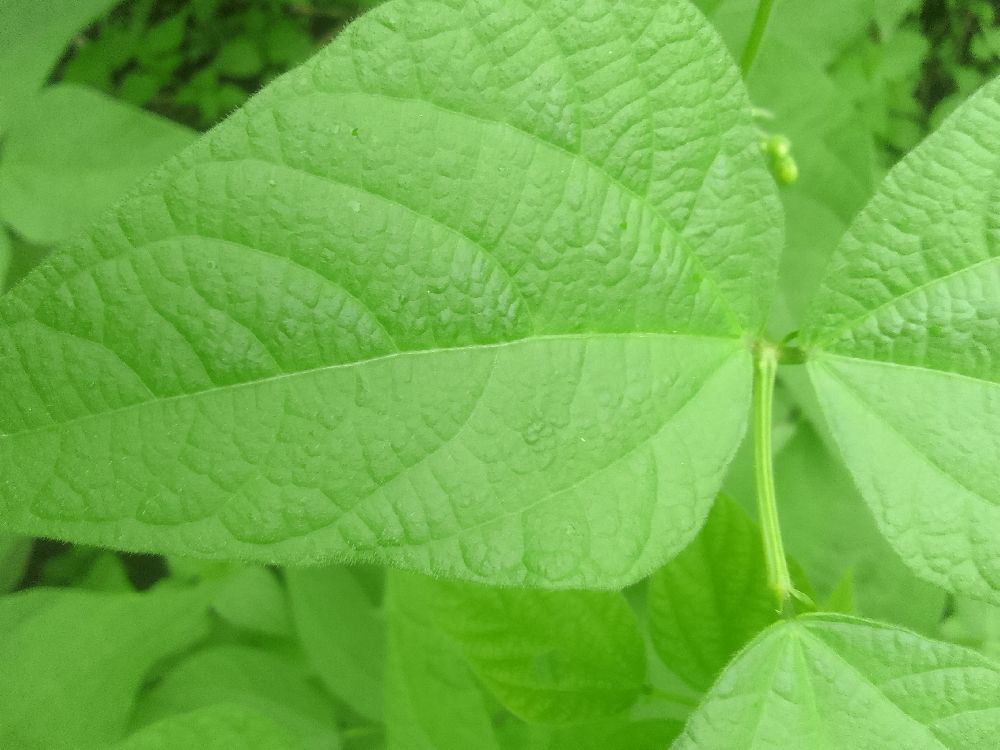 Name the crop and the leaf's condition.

common bean, healthy
